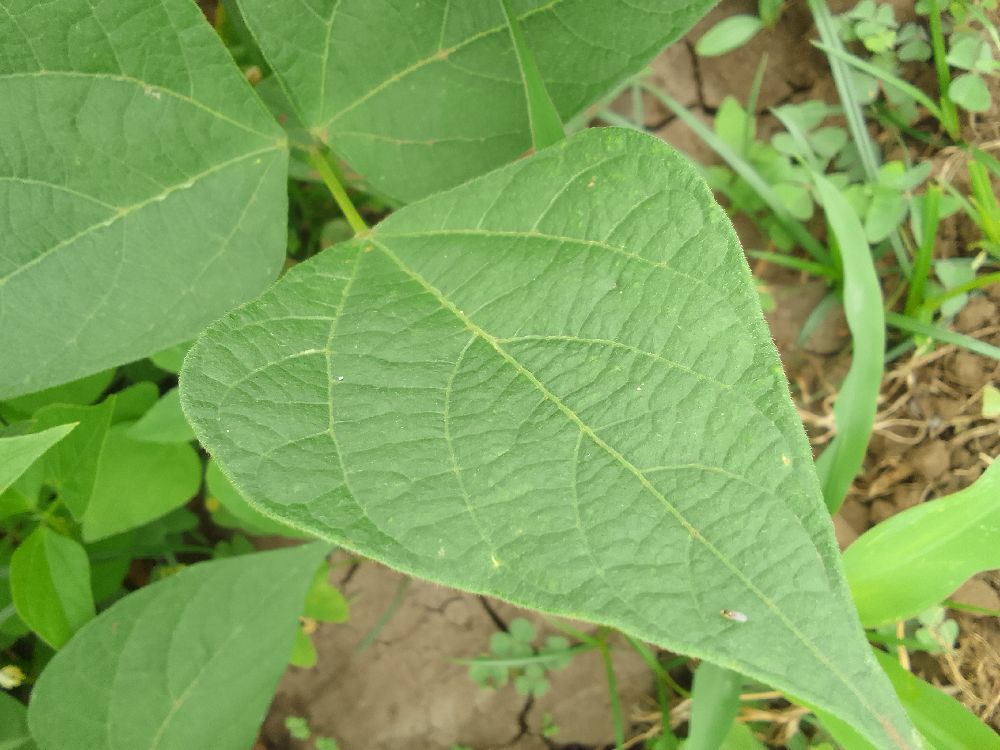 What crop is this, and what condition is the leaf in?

common bean, healthy
